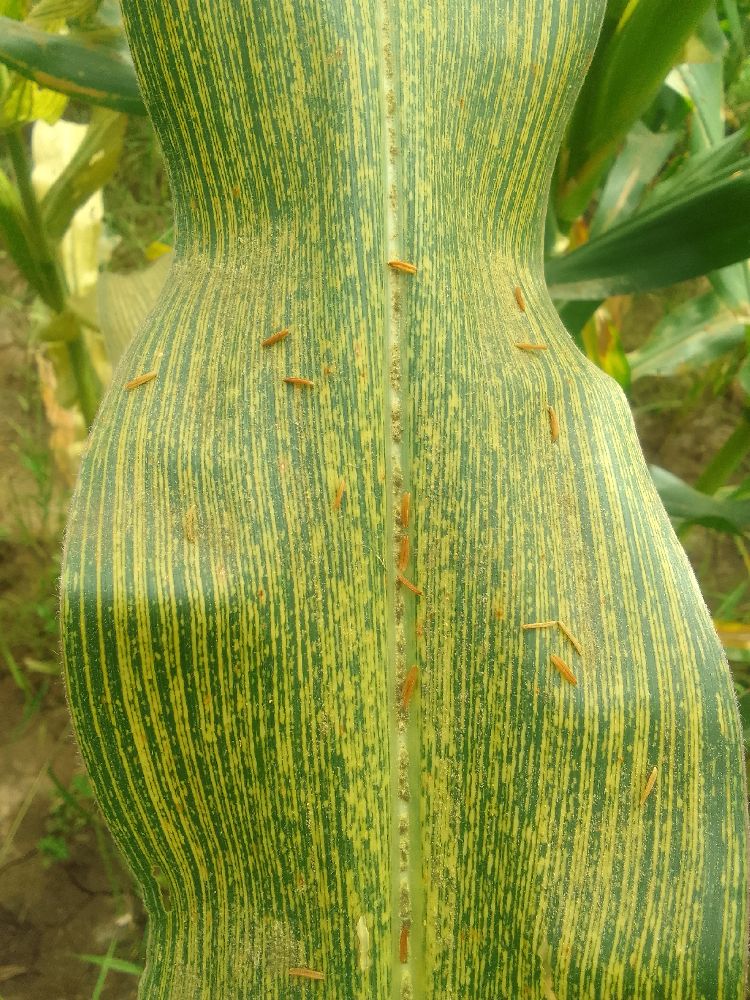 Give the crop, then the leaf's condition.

maize, maize streak virus
